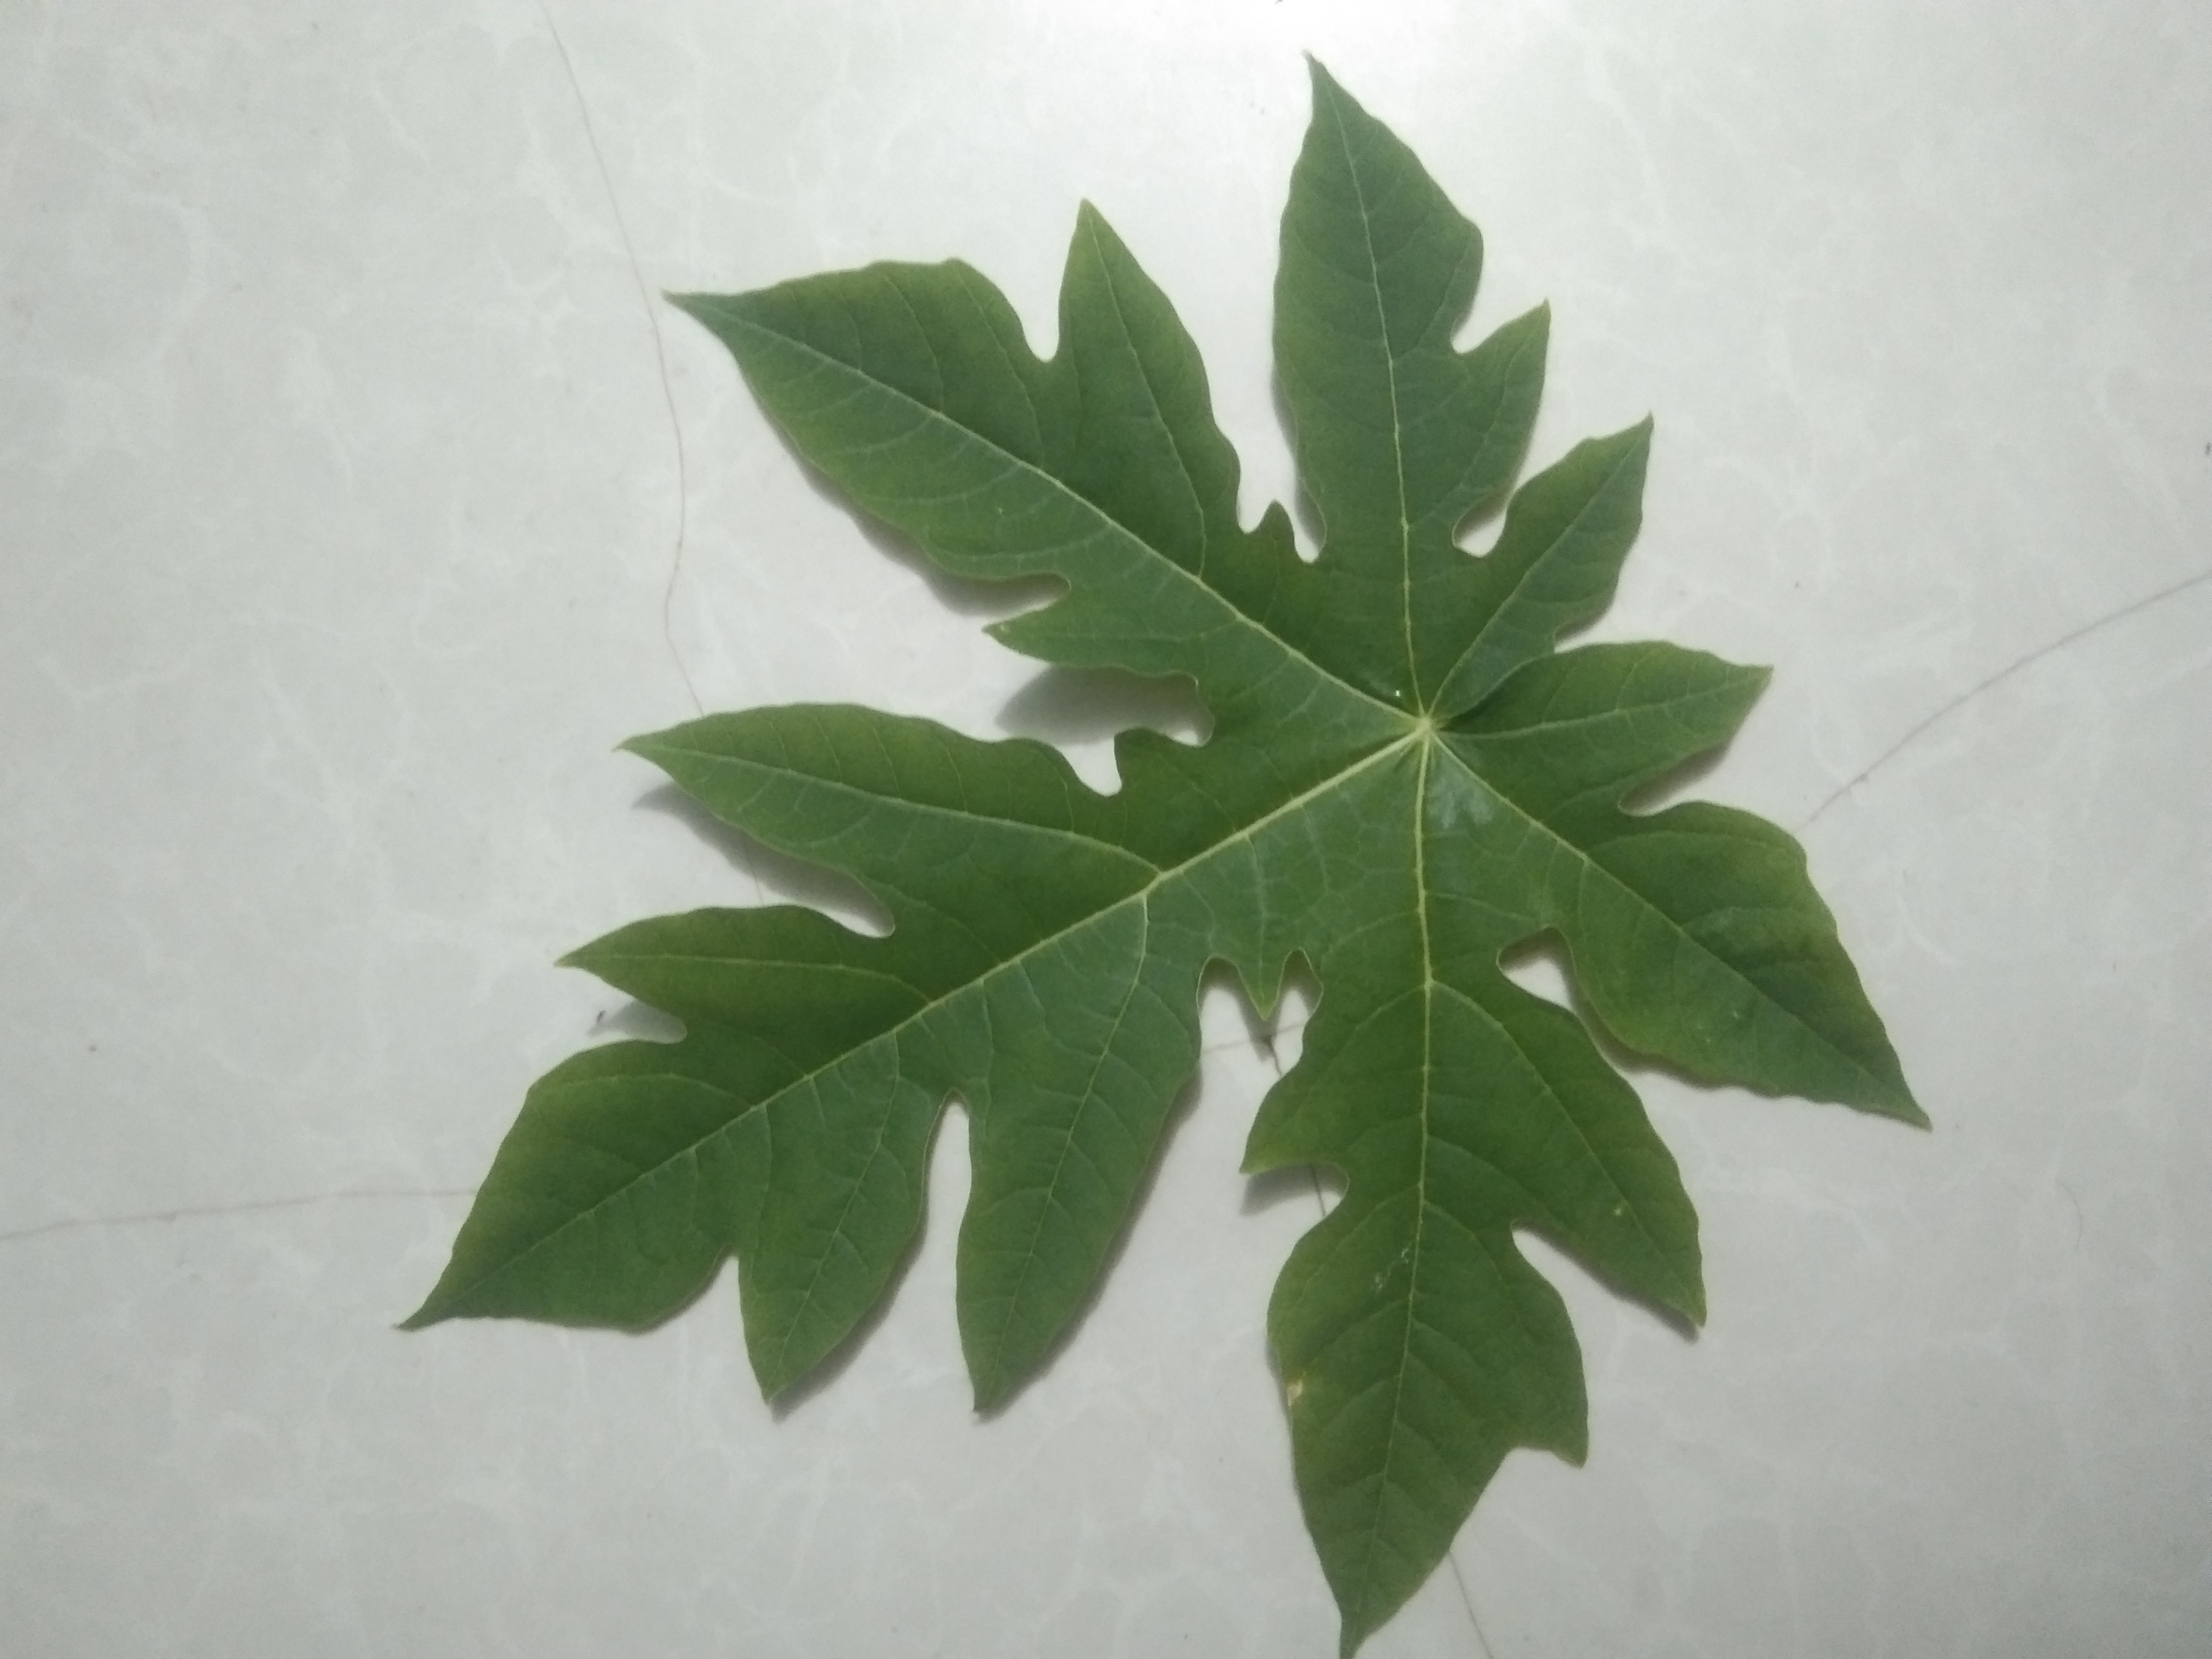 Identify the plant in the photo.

papaya
